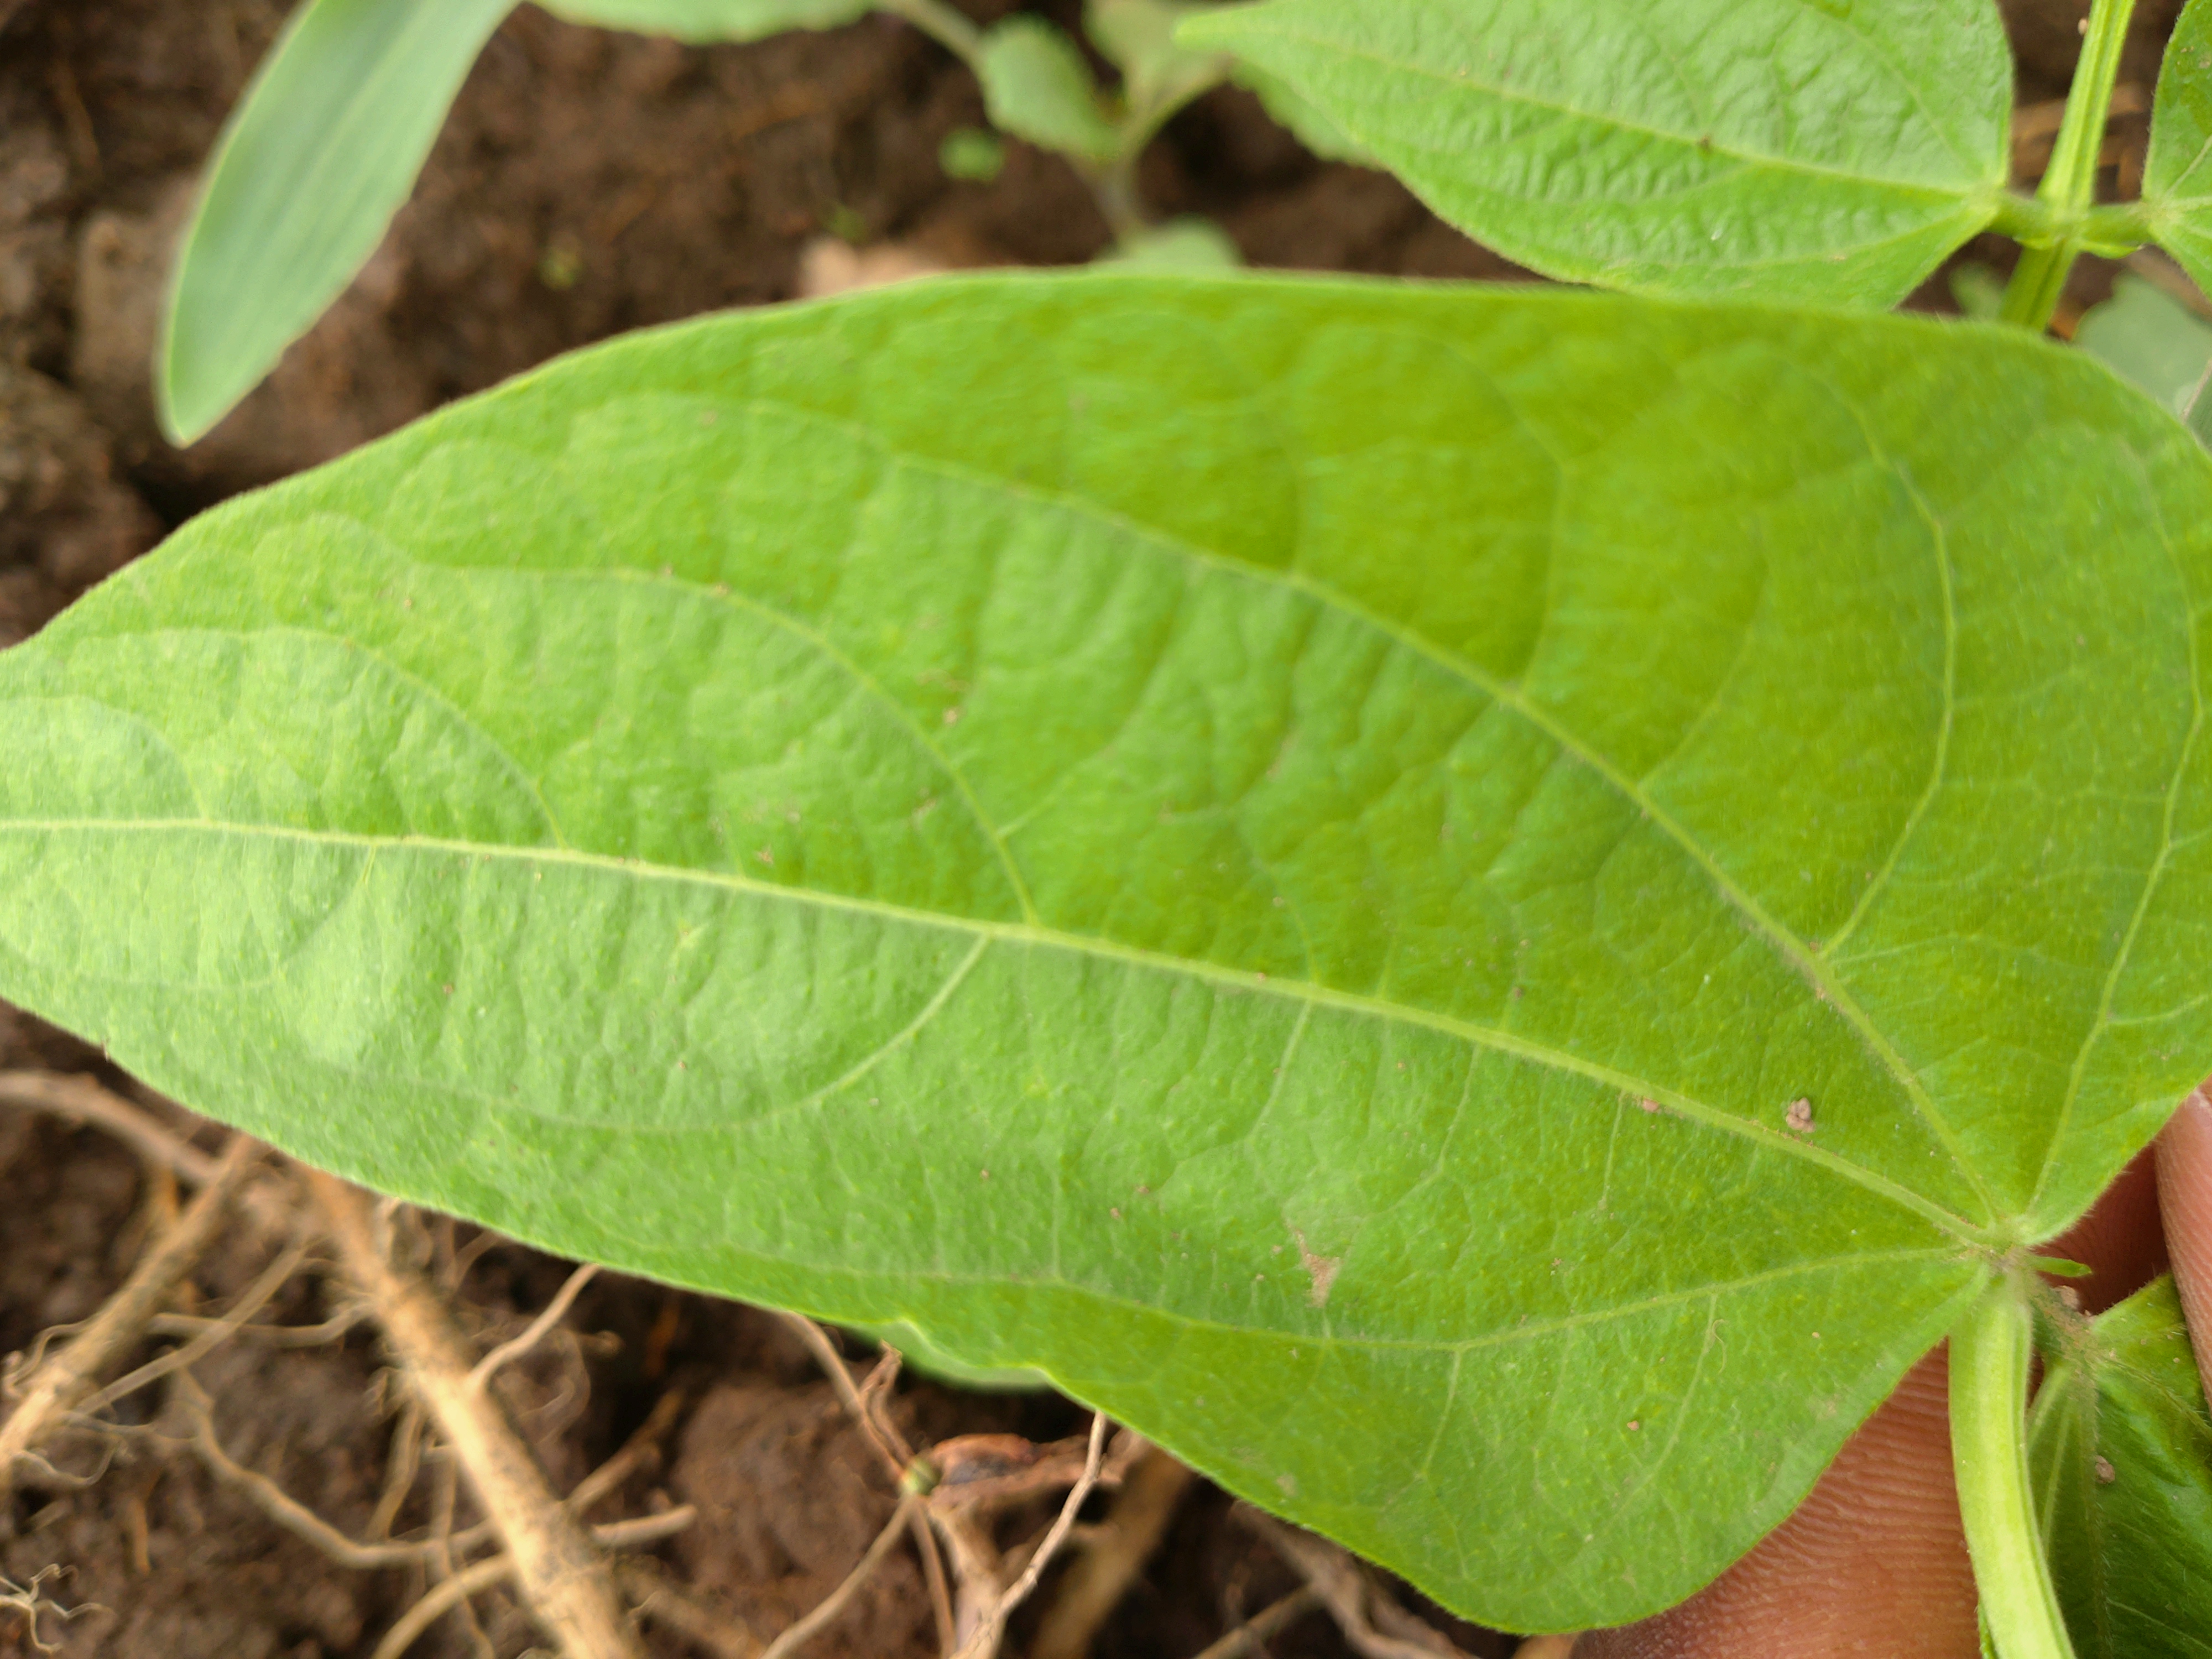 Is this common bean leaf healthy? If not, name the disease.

healthy
